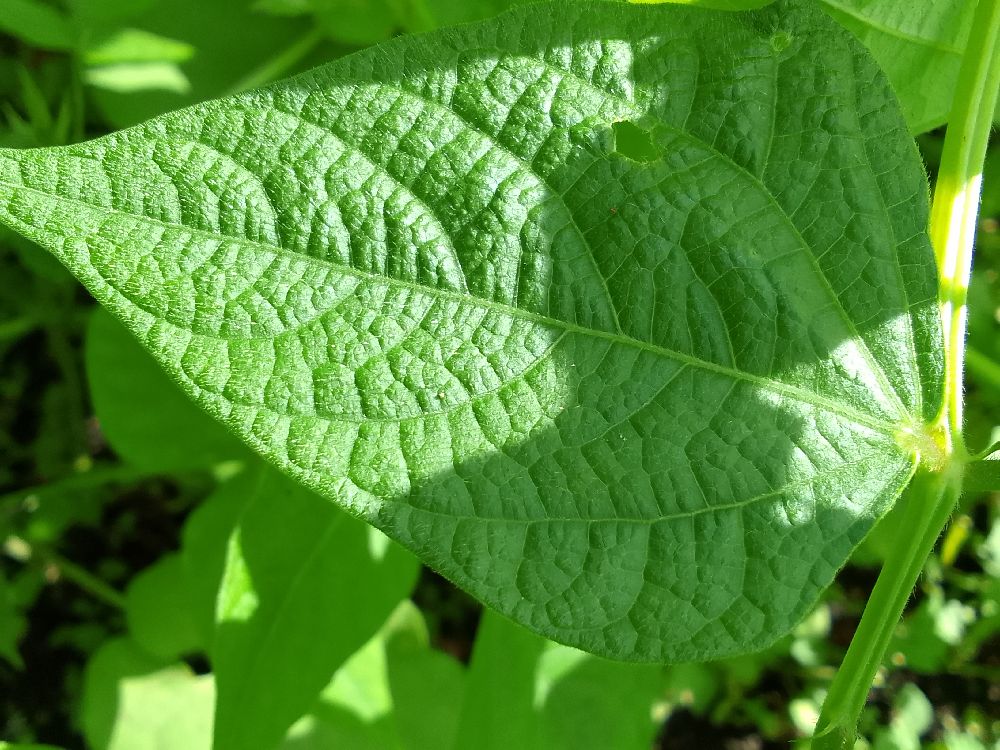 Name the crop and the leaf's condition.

common bean, healthy
